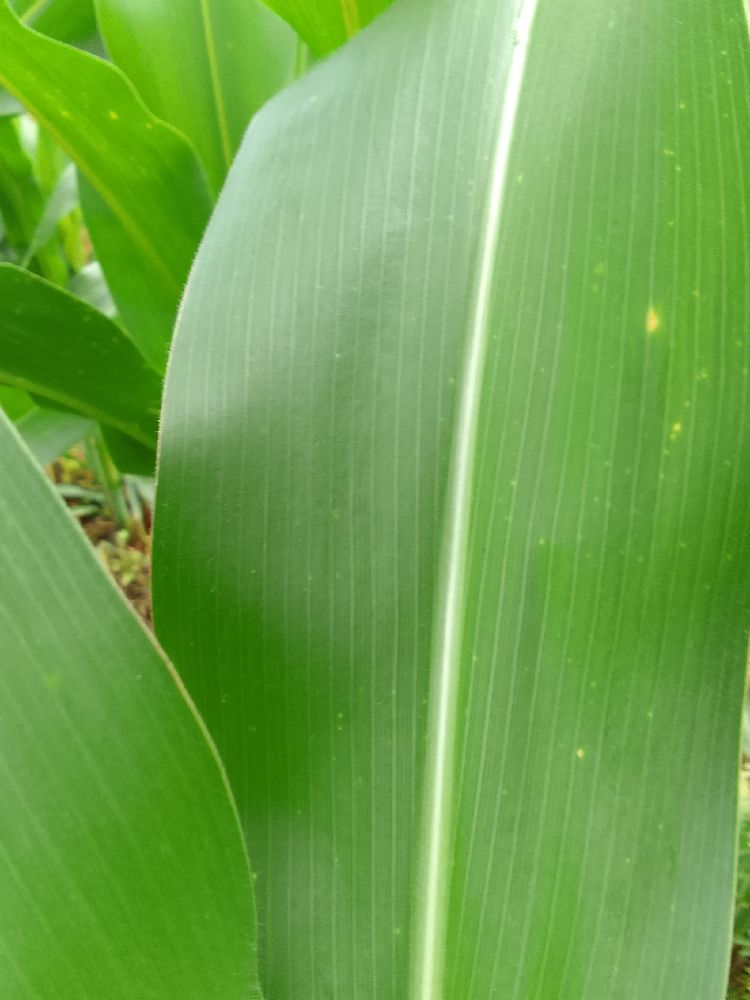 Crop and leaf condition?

maize, healthy
